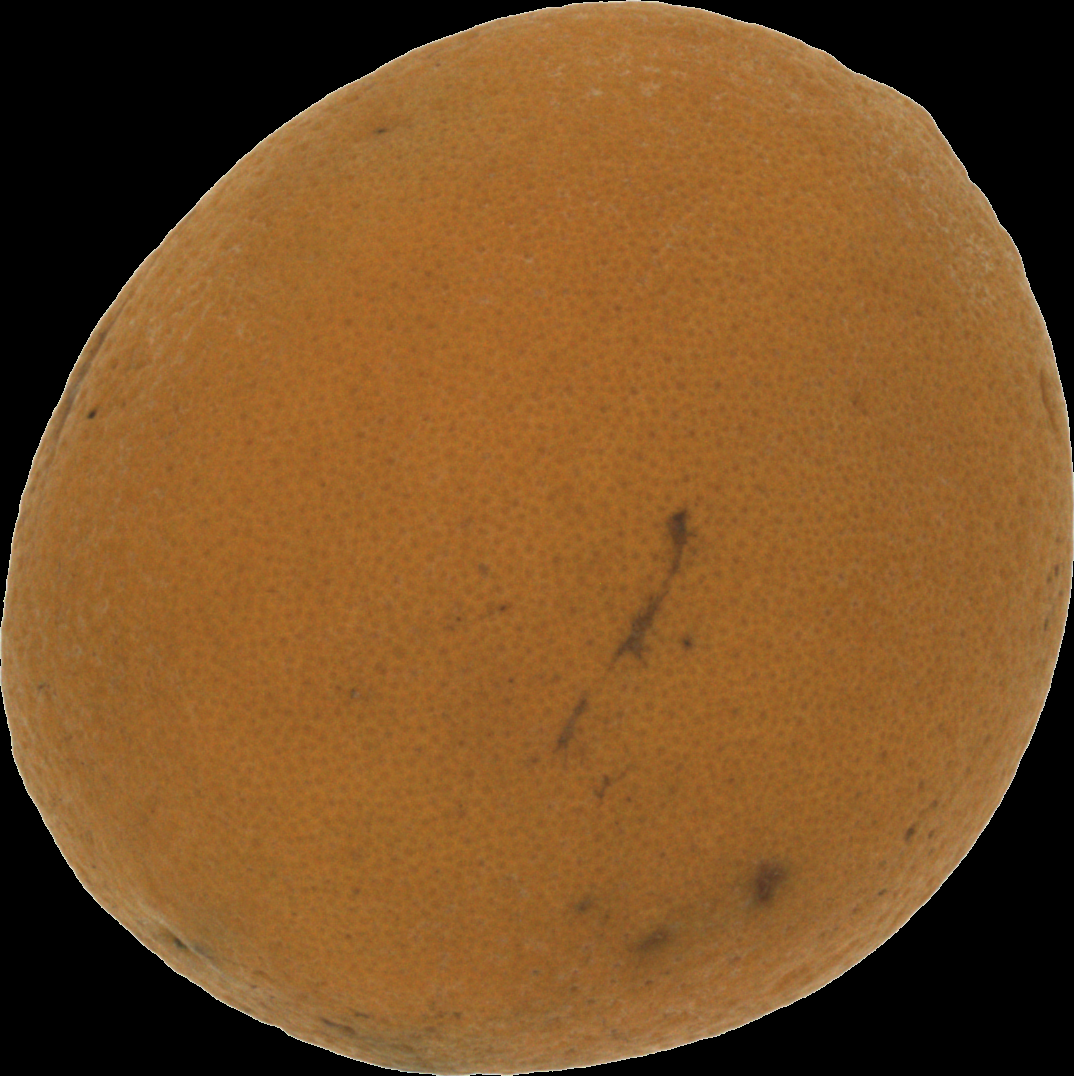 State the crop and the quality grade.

orange, bad
